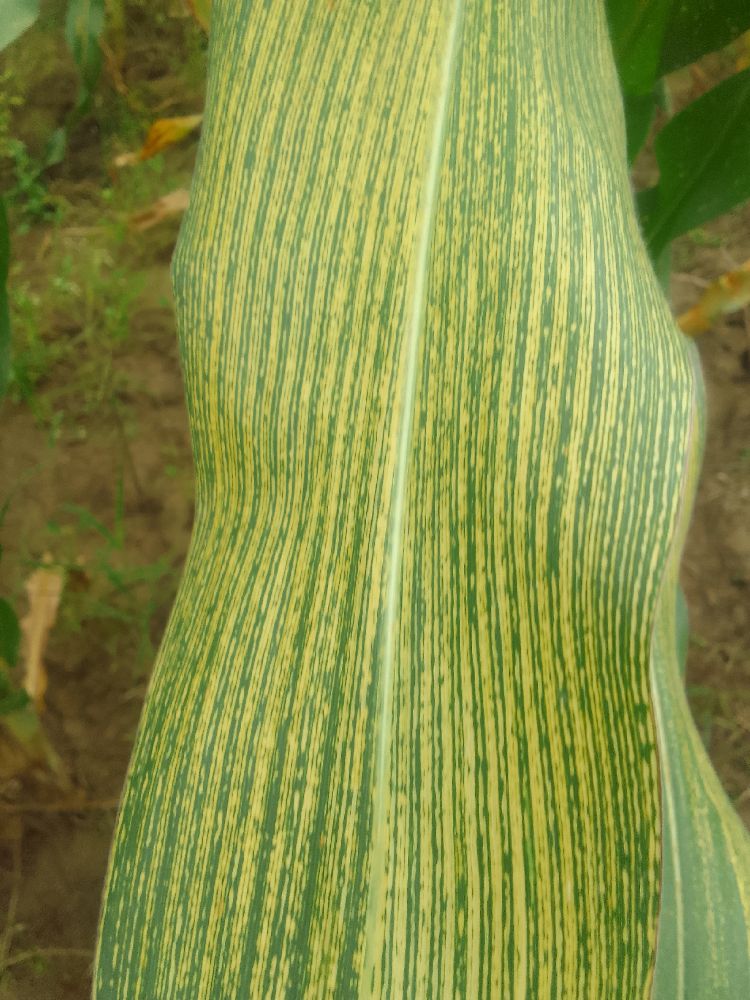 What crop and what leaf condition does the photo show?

maize, maize streak virus
